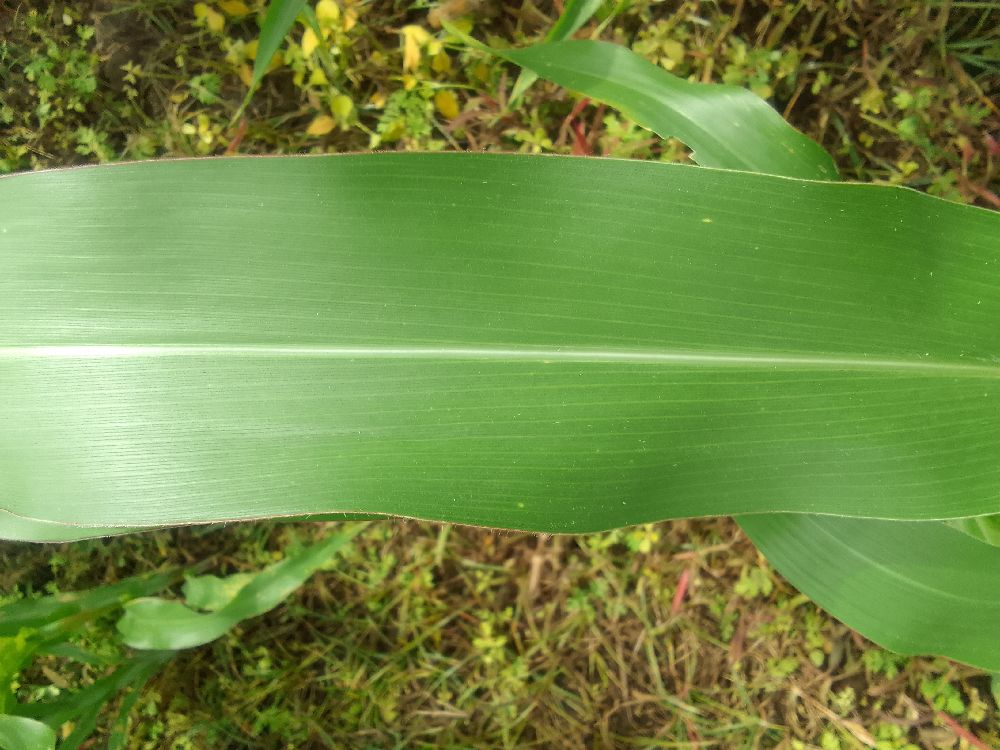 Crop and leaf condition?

maize, healthy
